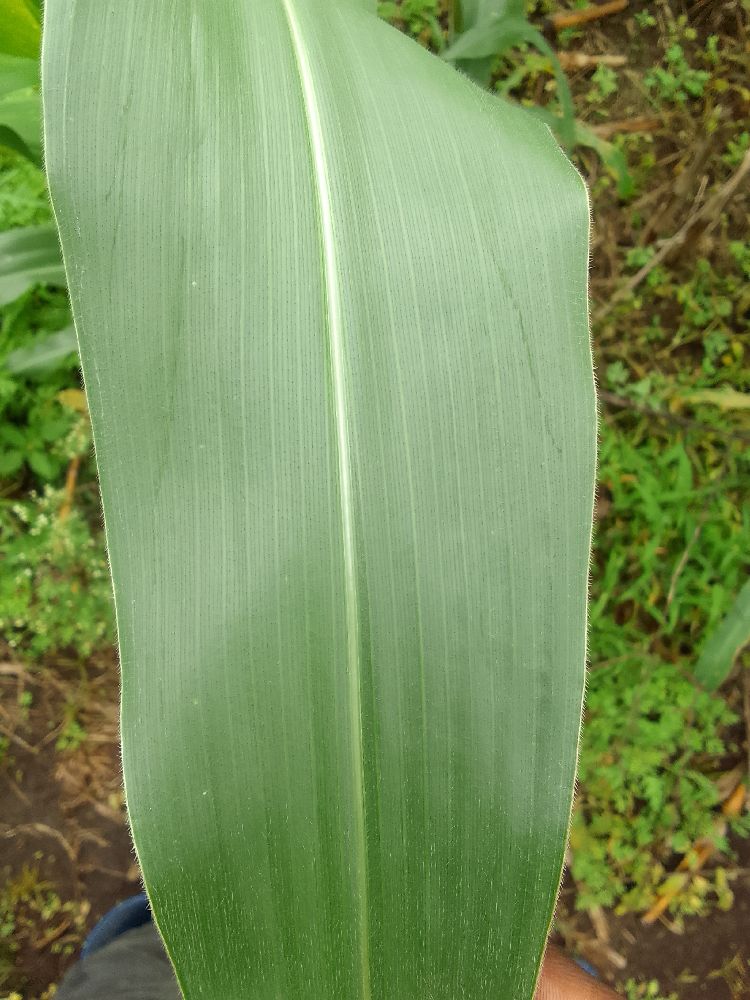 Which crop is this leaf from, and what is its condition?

maize, healthy
